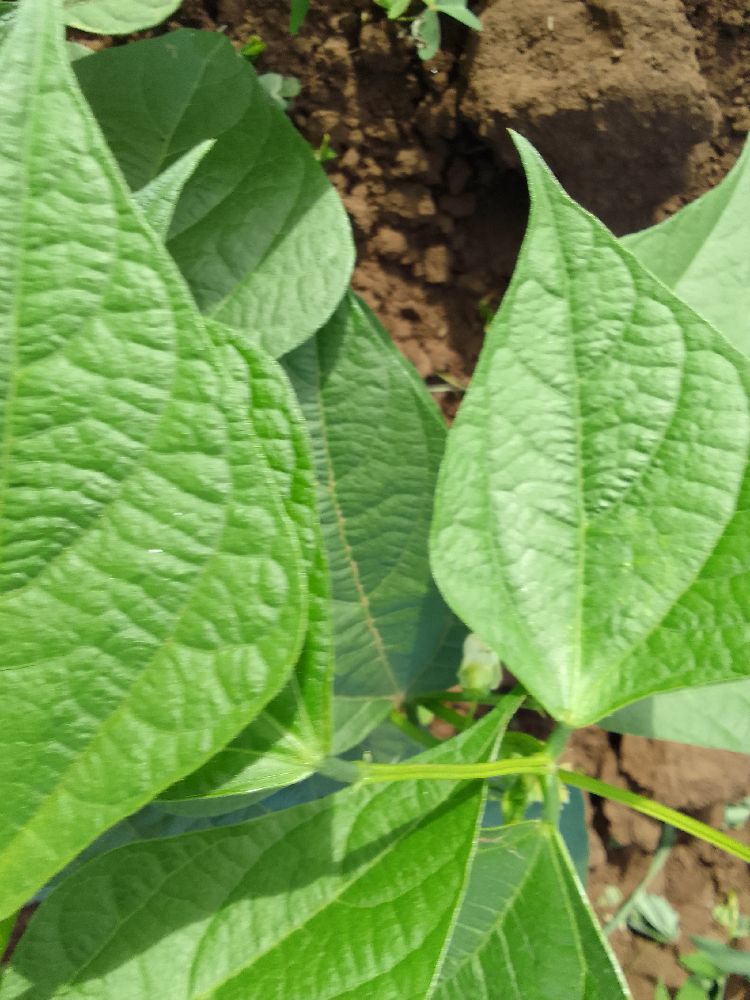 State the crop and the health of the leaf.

common bean, healthy
